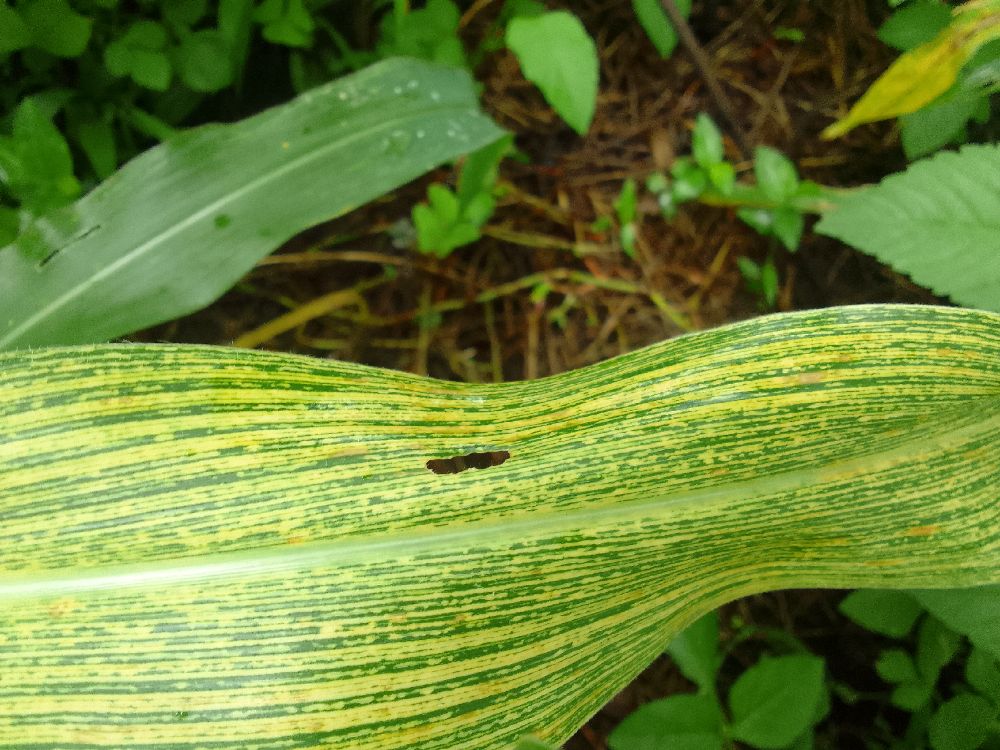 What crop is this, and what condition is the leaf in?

maize, maize streak virus
